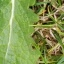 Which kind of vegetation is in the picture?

structured weed
